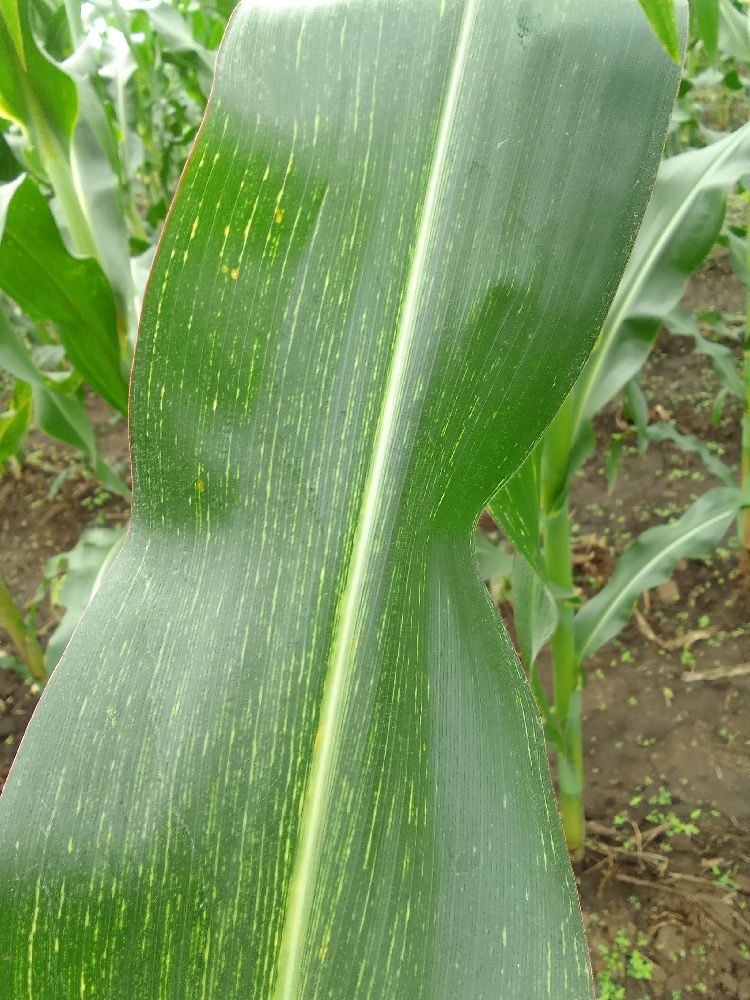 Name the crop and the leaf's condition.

maize, maize streak virus
